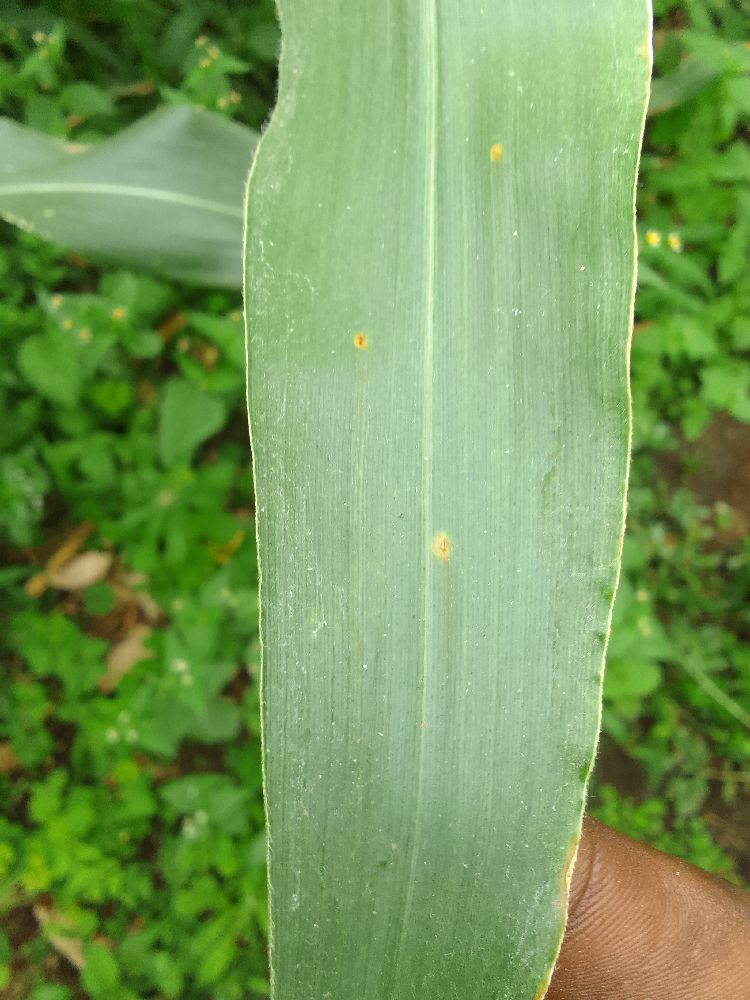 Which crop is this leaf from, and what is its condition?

maize, healthy
